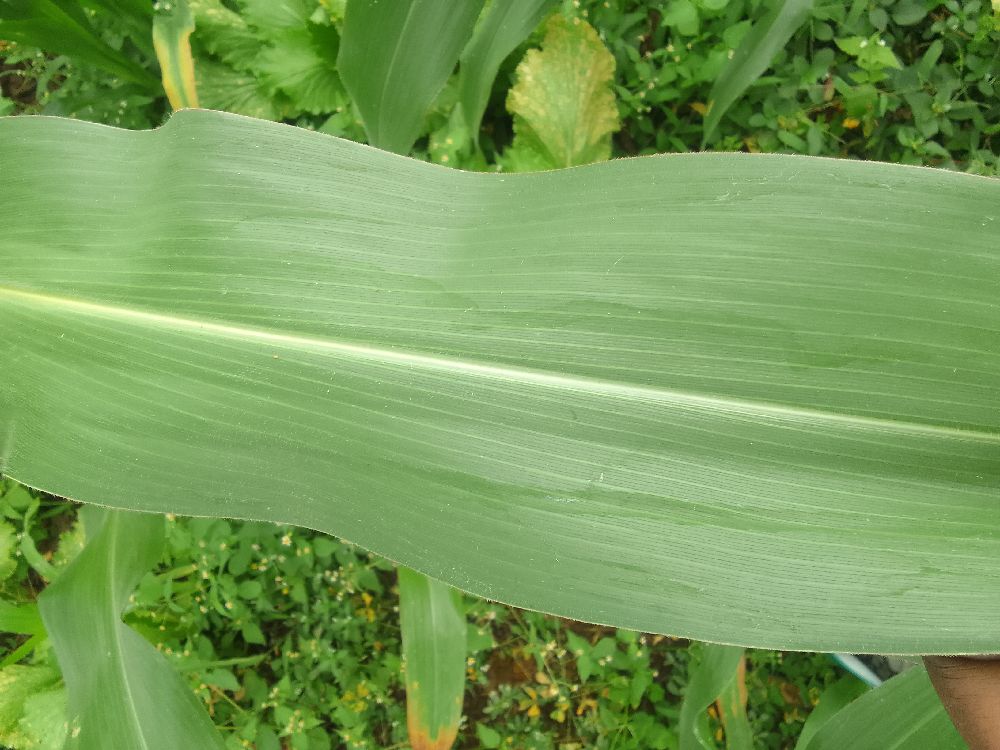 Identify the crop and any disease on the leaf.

maize, healthy
